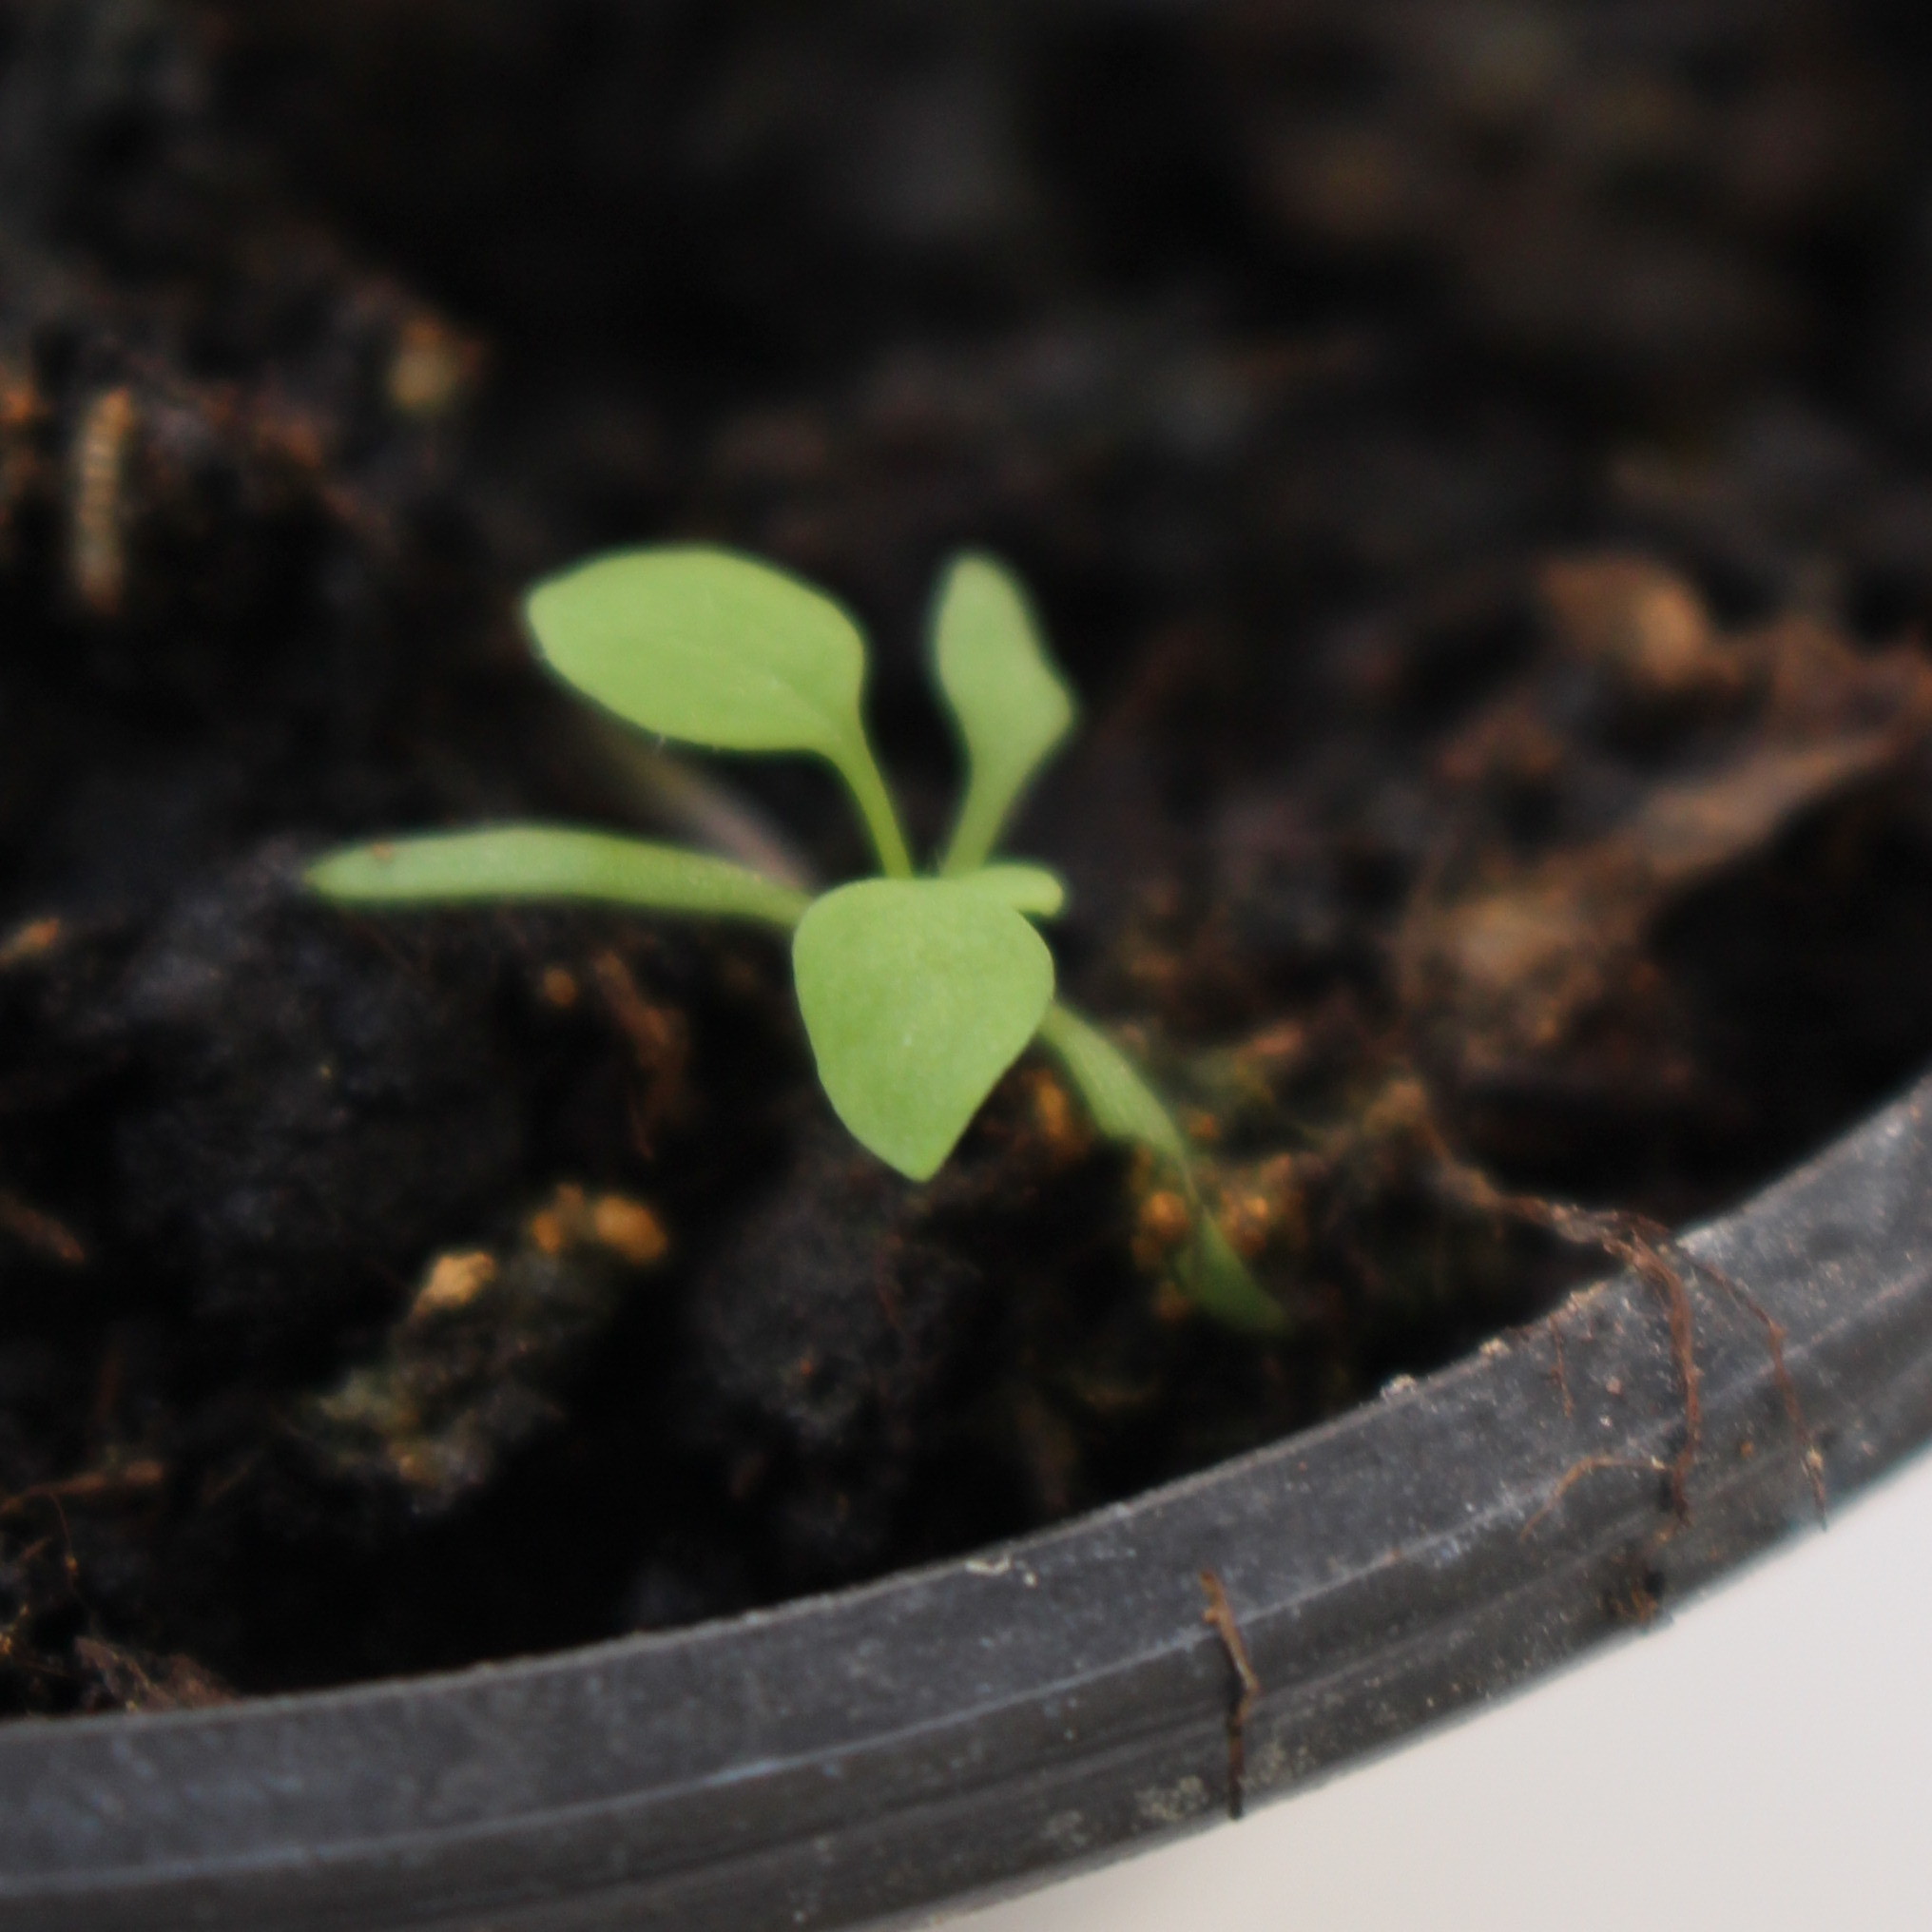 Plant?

Papaver rhoeas
